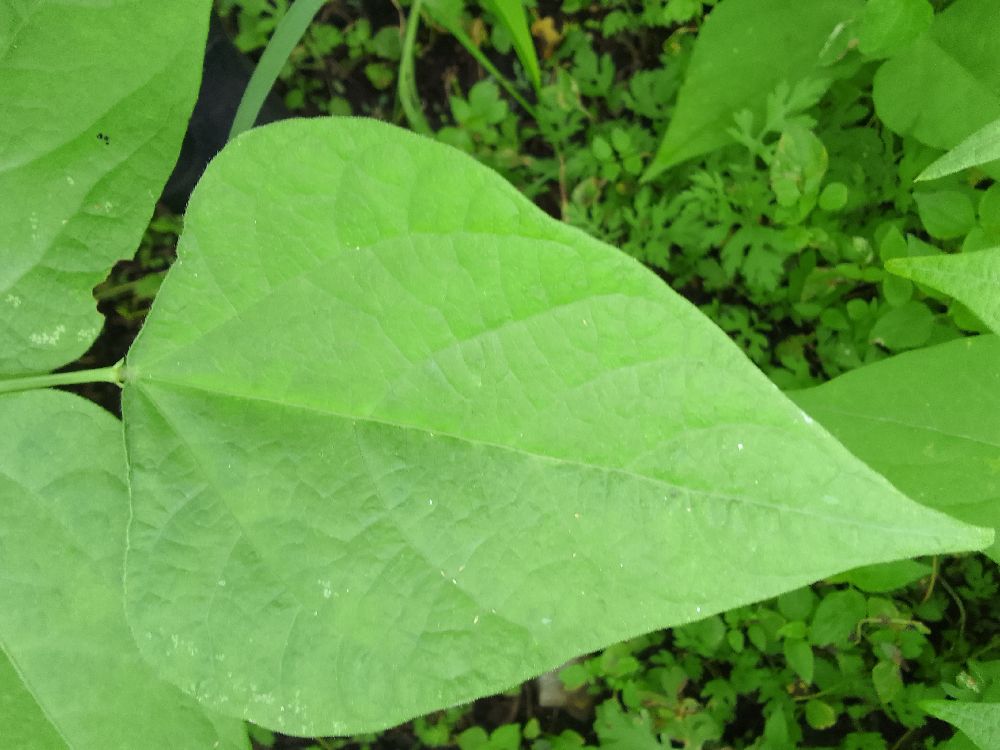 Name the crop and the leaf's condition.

common bean, healthy
